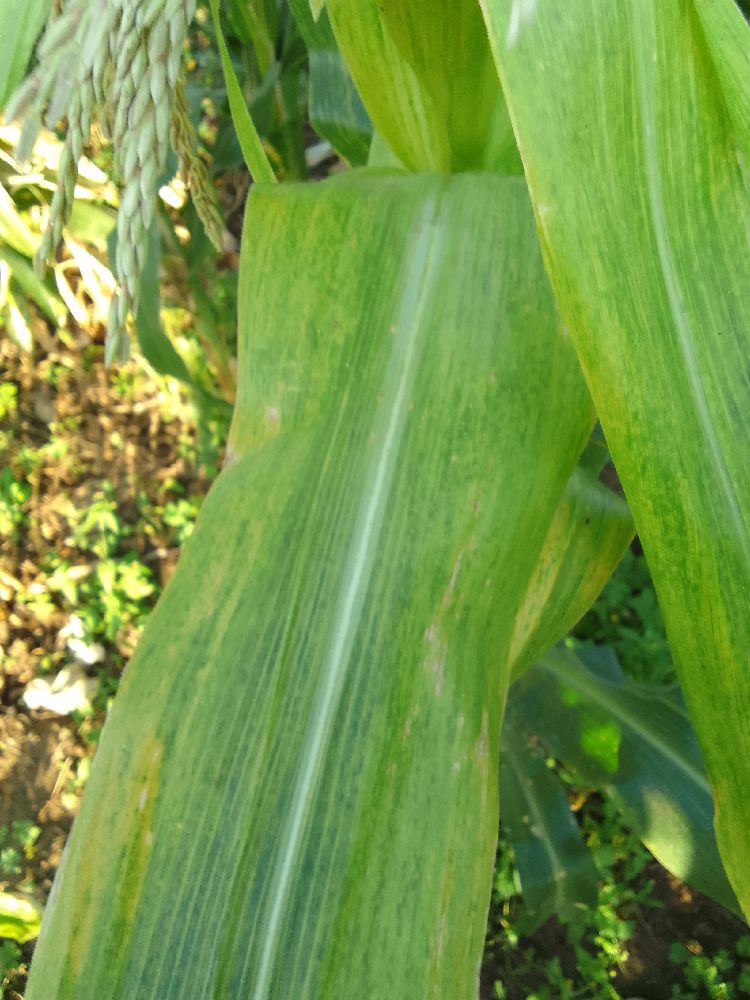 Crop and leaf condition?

maize, maize lethal necrosis
